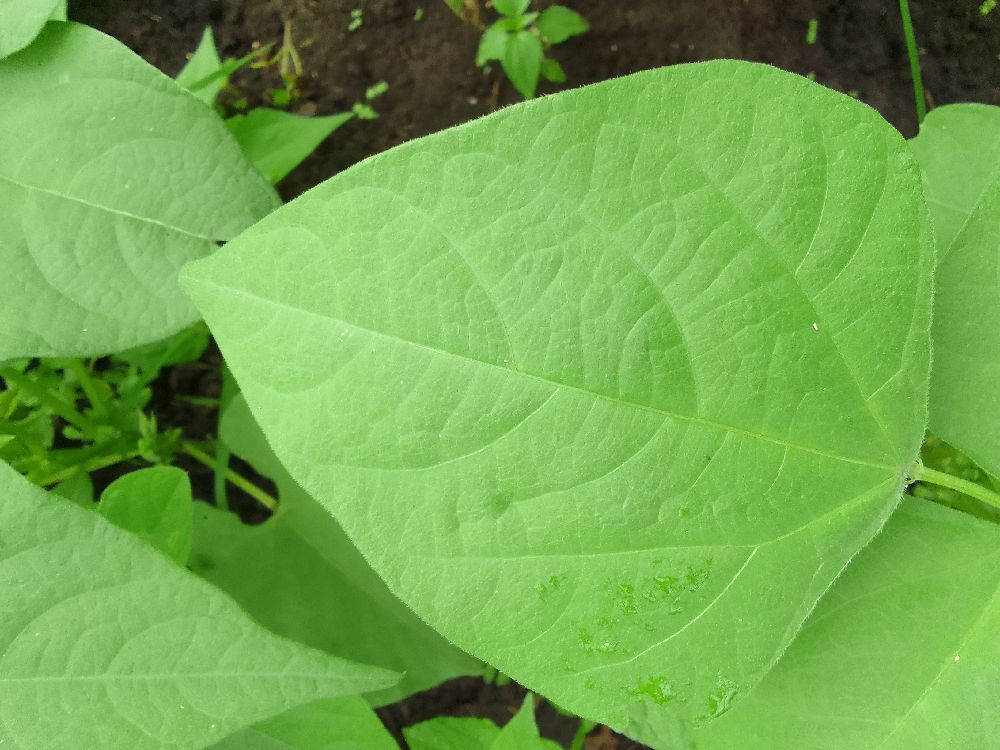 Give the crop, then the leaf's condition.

common bean, healthy
